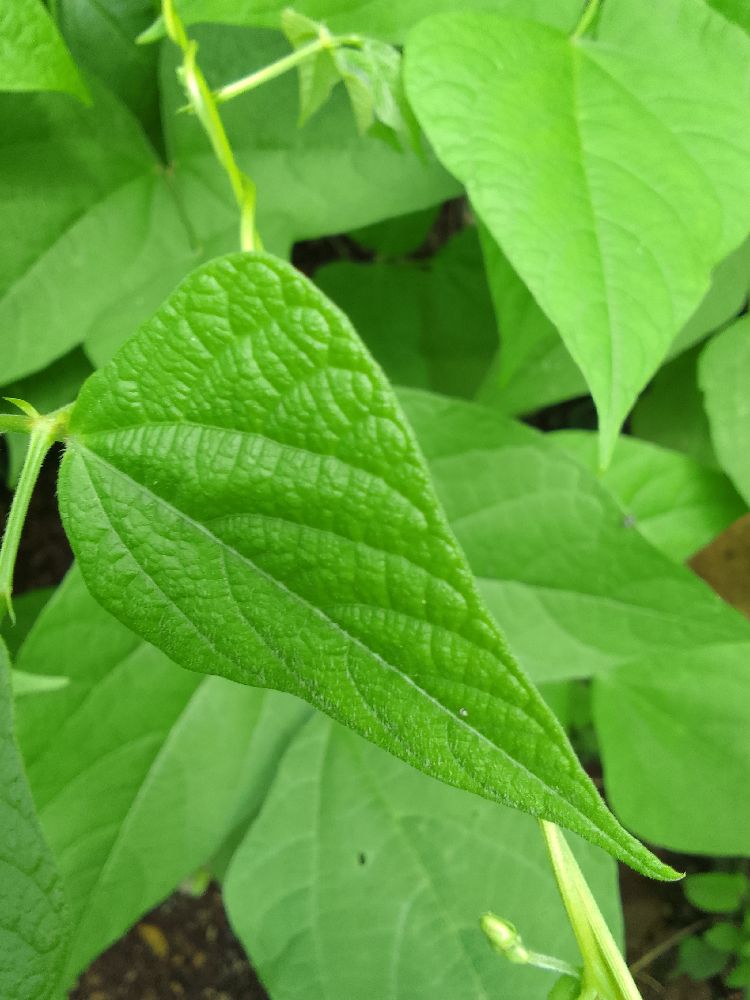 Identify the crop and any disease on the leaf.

common bean, healthy
